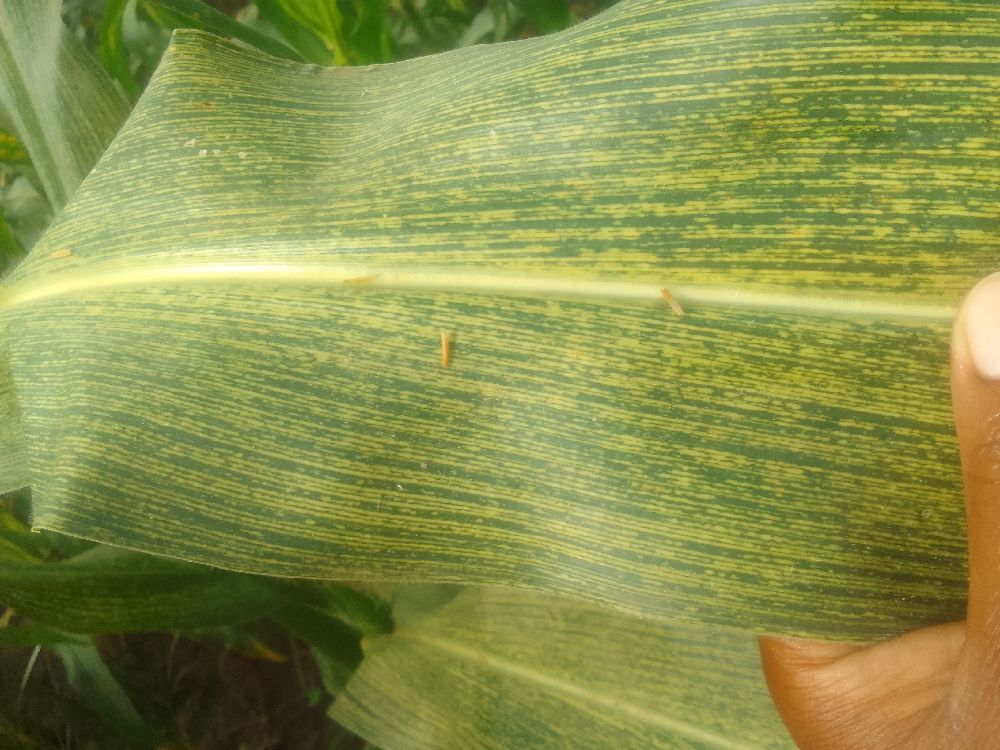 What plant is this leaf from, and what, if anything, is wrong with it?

maize, maize streak virus
